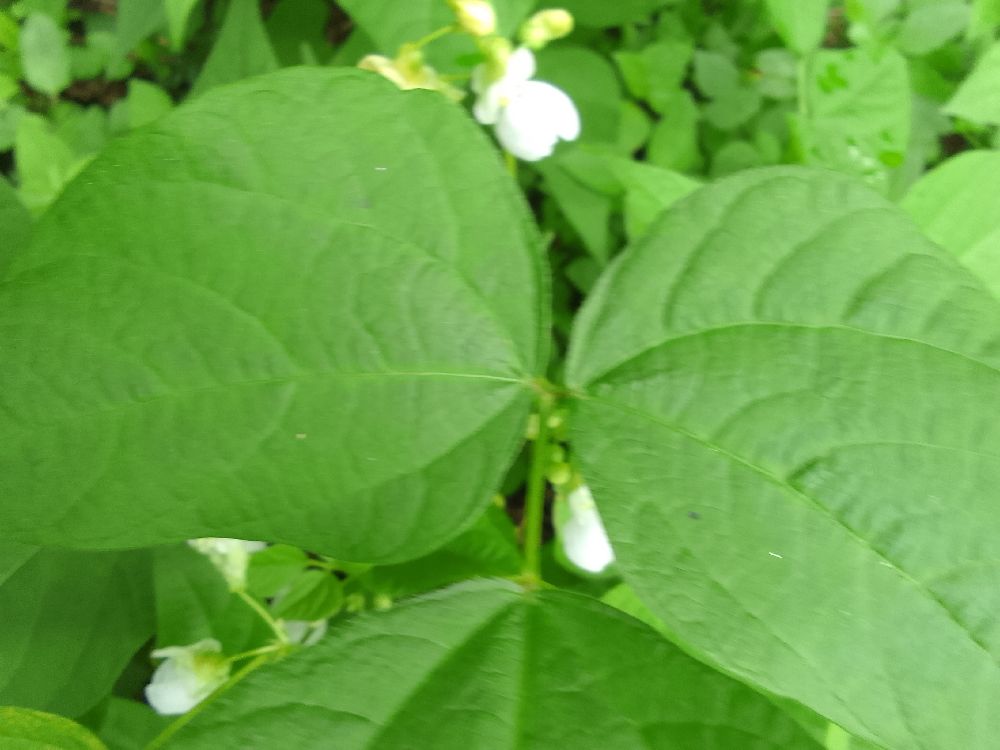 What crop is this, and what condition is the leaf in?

common bean, healthy
